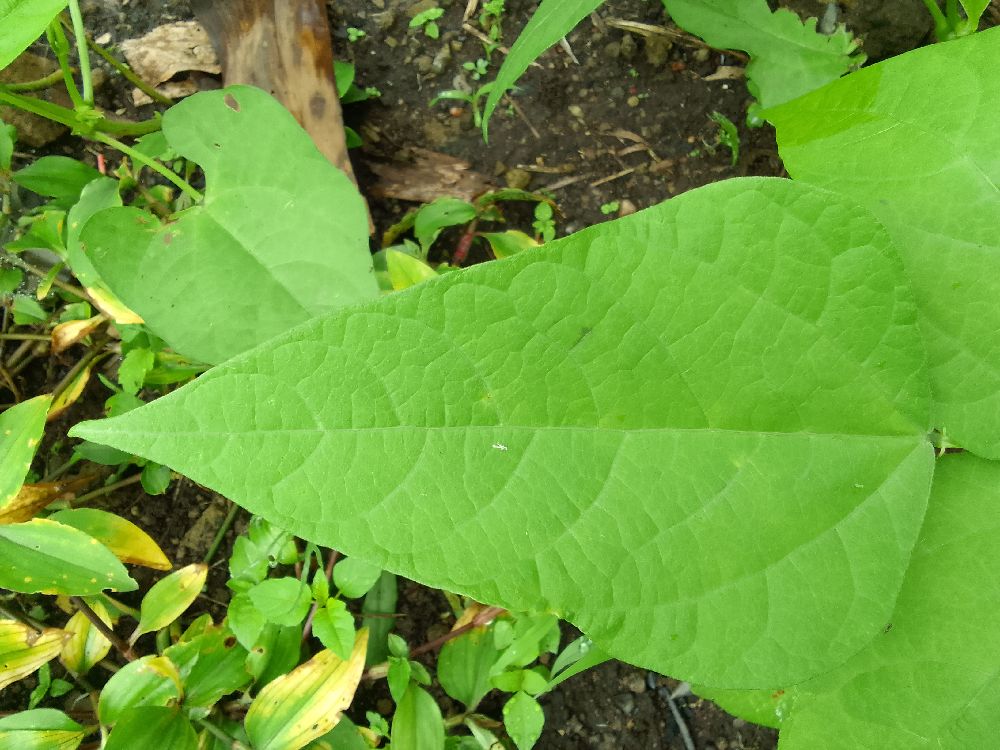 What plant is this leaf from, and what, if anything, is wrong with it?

common bean, healthy
